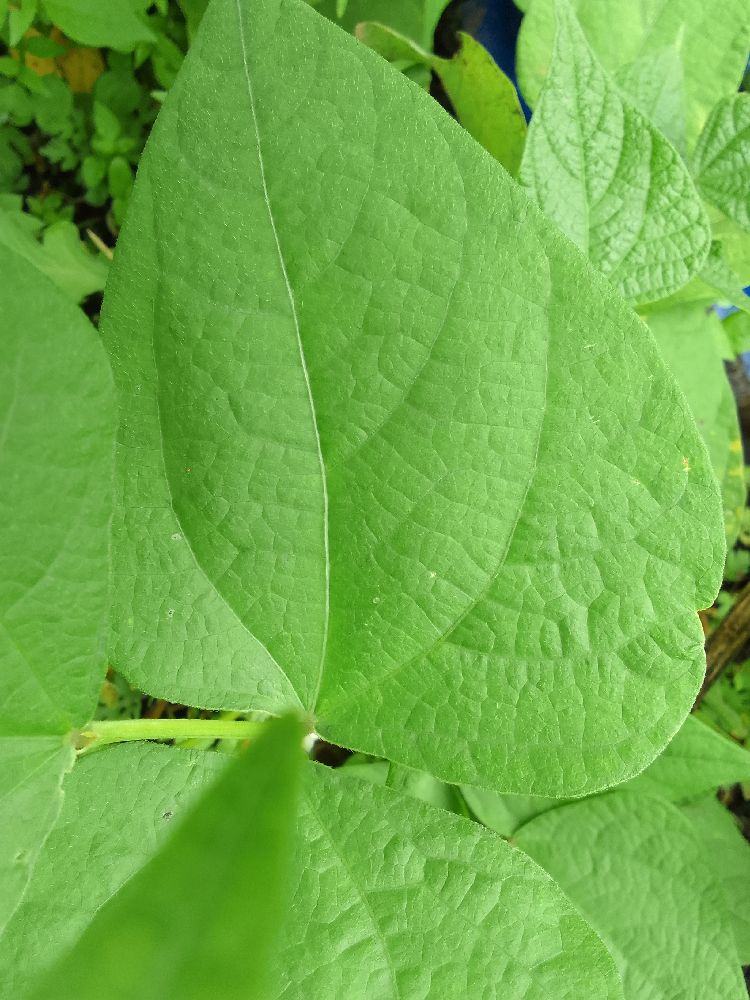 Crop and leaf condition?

common bean, healthy
